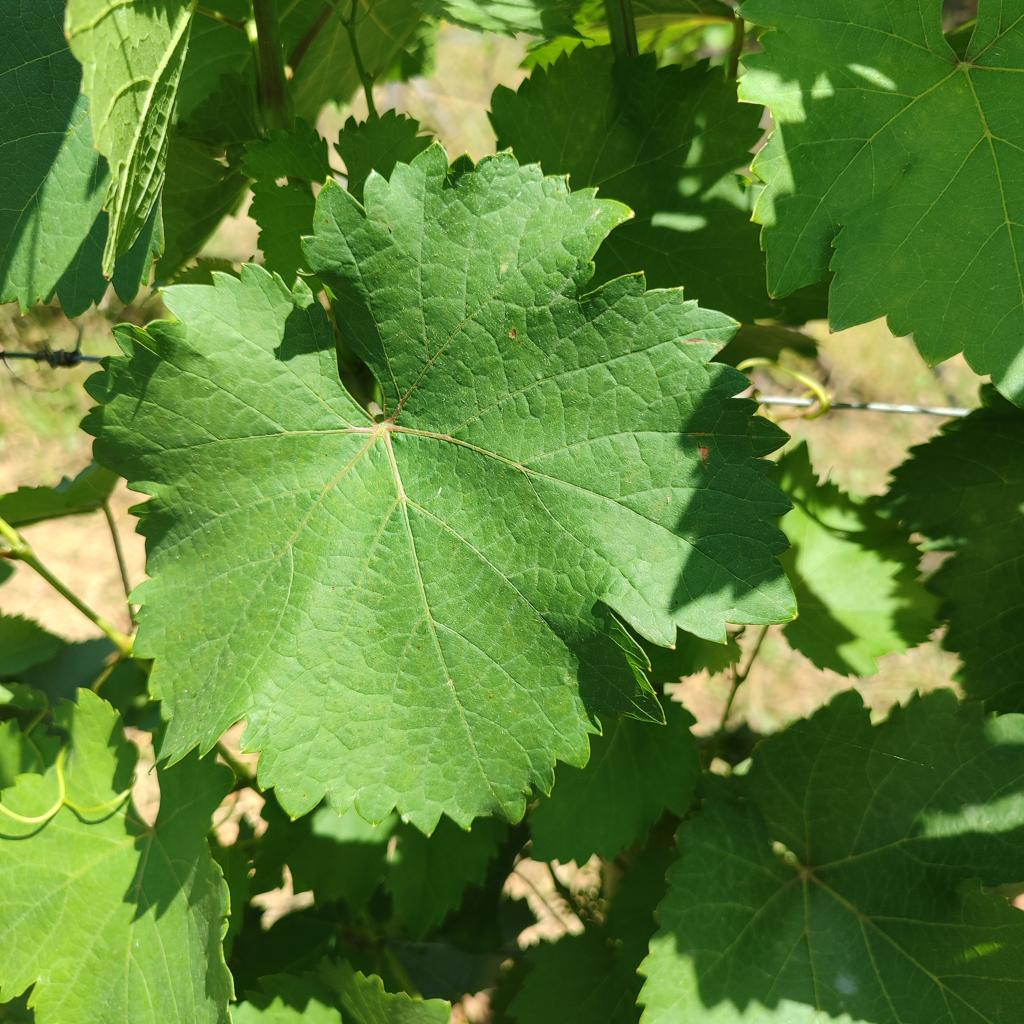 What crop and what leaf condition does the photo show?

grapevine, healthy
